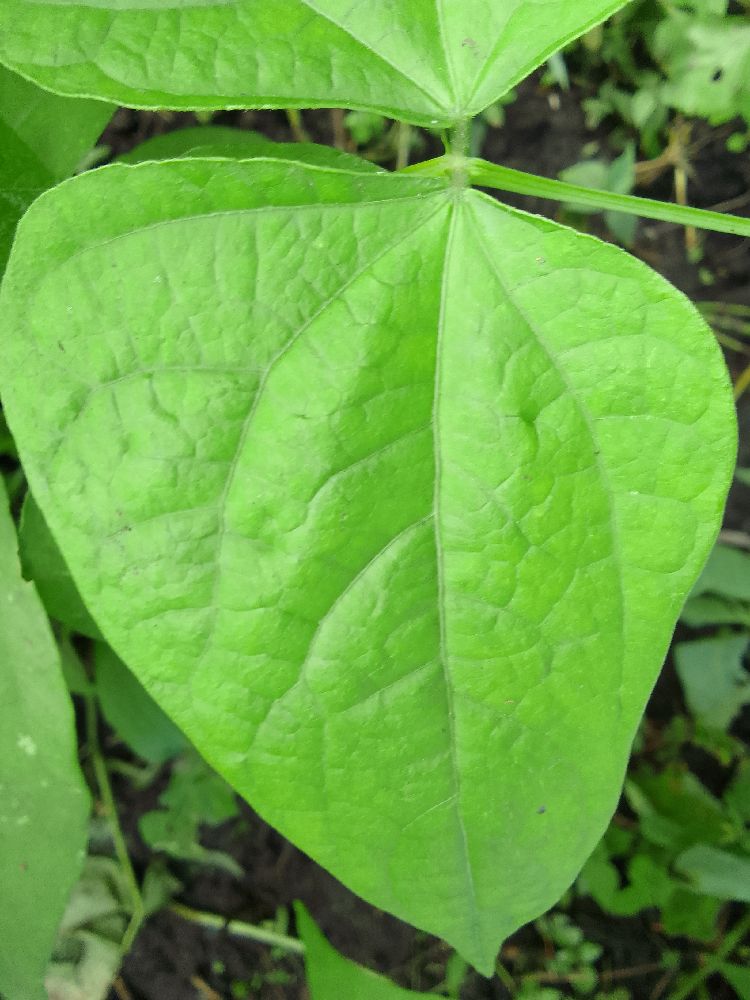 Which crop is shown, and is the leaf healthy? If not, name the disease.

common bean, healthy
